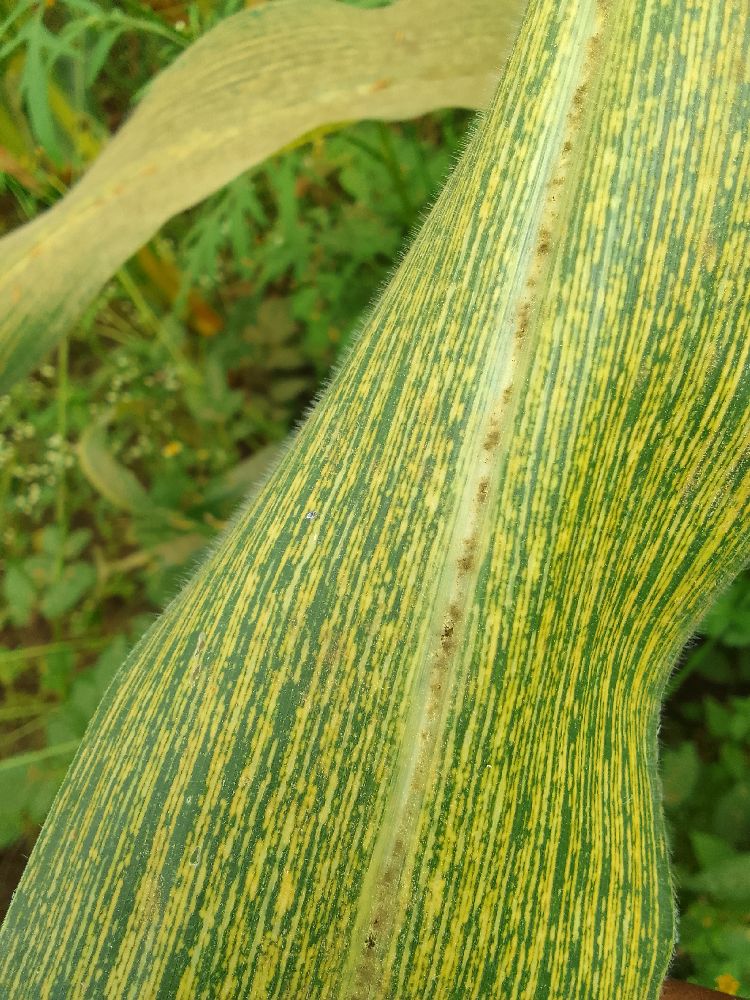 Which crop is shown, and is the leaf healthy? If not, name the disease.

maize, maize streak virus
